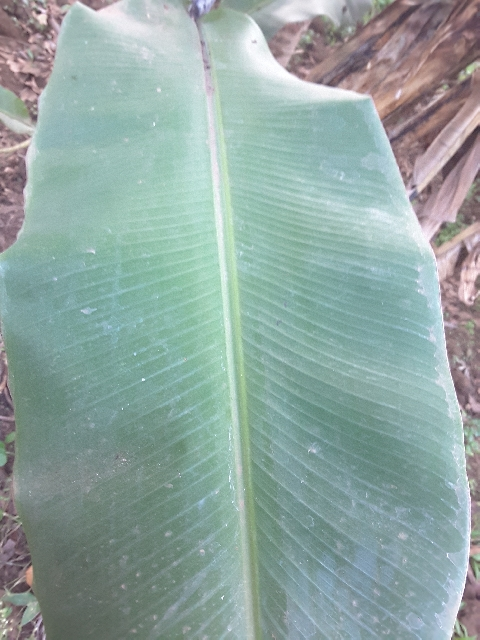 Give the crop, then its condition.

banana, healthy
